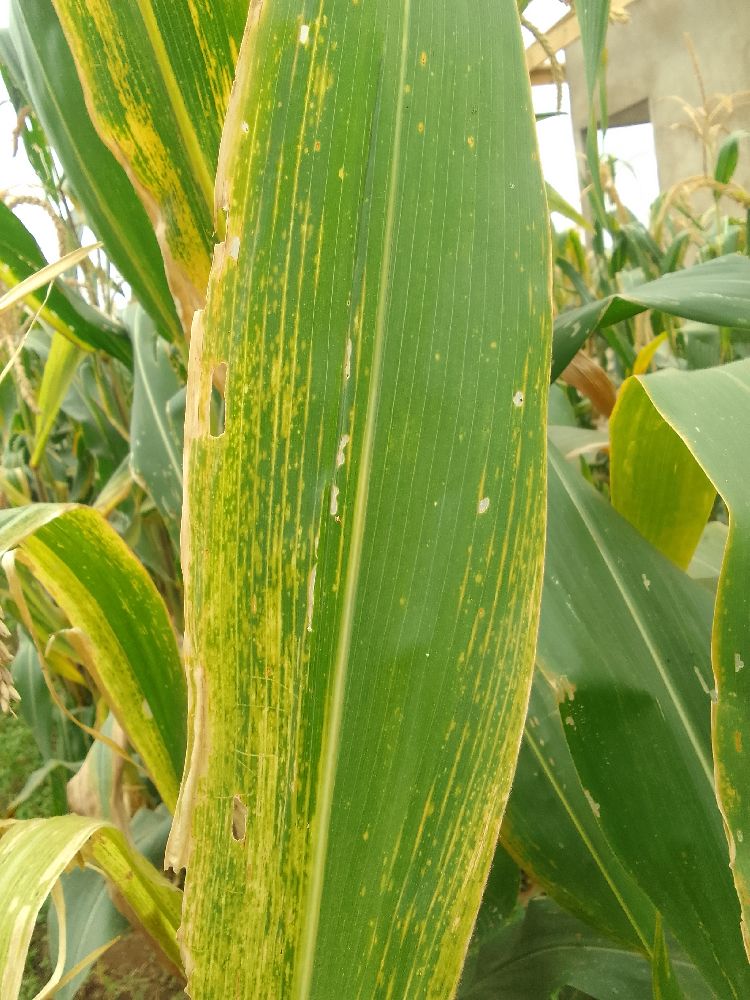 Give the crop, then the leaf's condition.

maize, maize lethal necrosis
